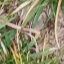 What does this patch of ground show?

grass
